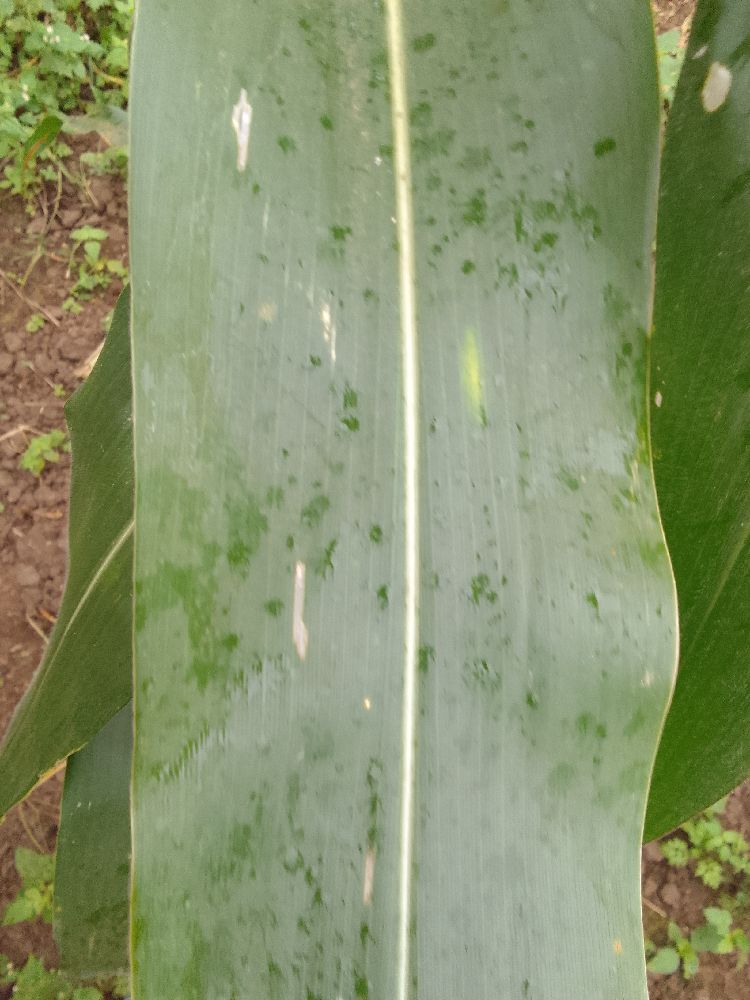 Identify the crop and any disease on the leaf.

maize, healthy
